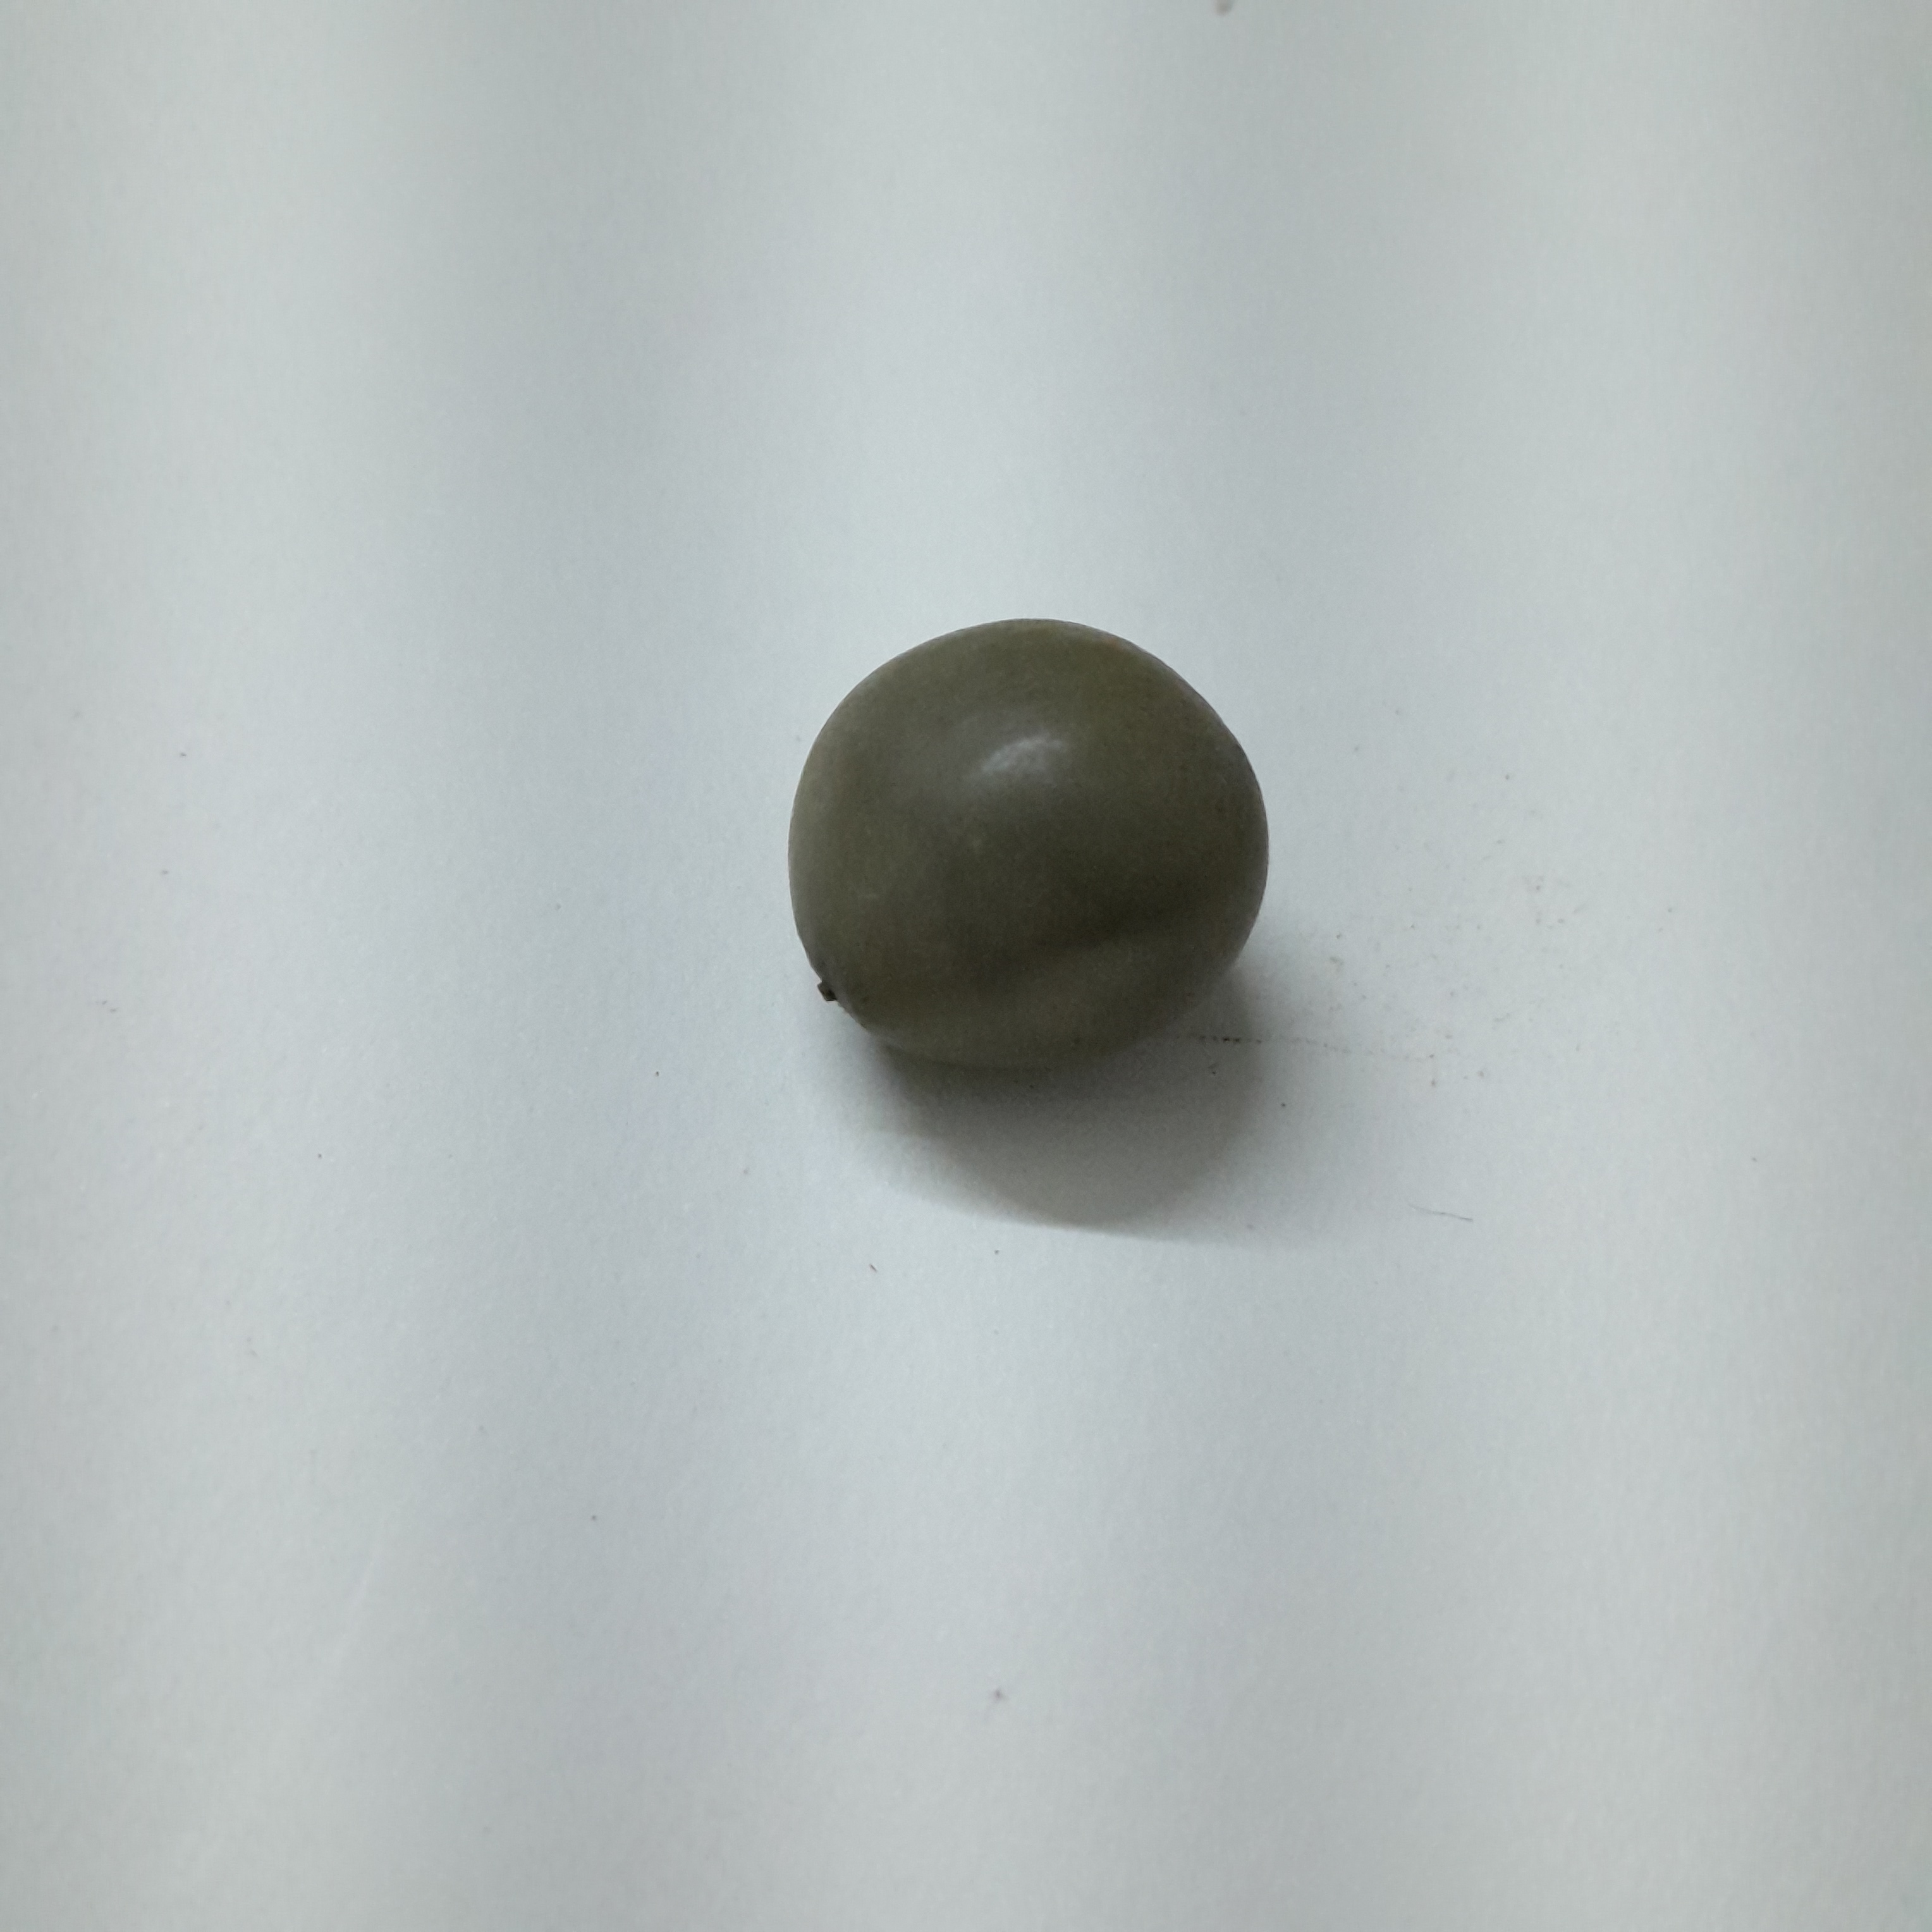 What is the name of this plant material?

sagargota
